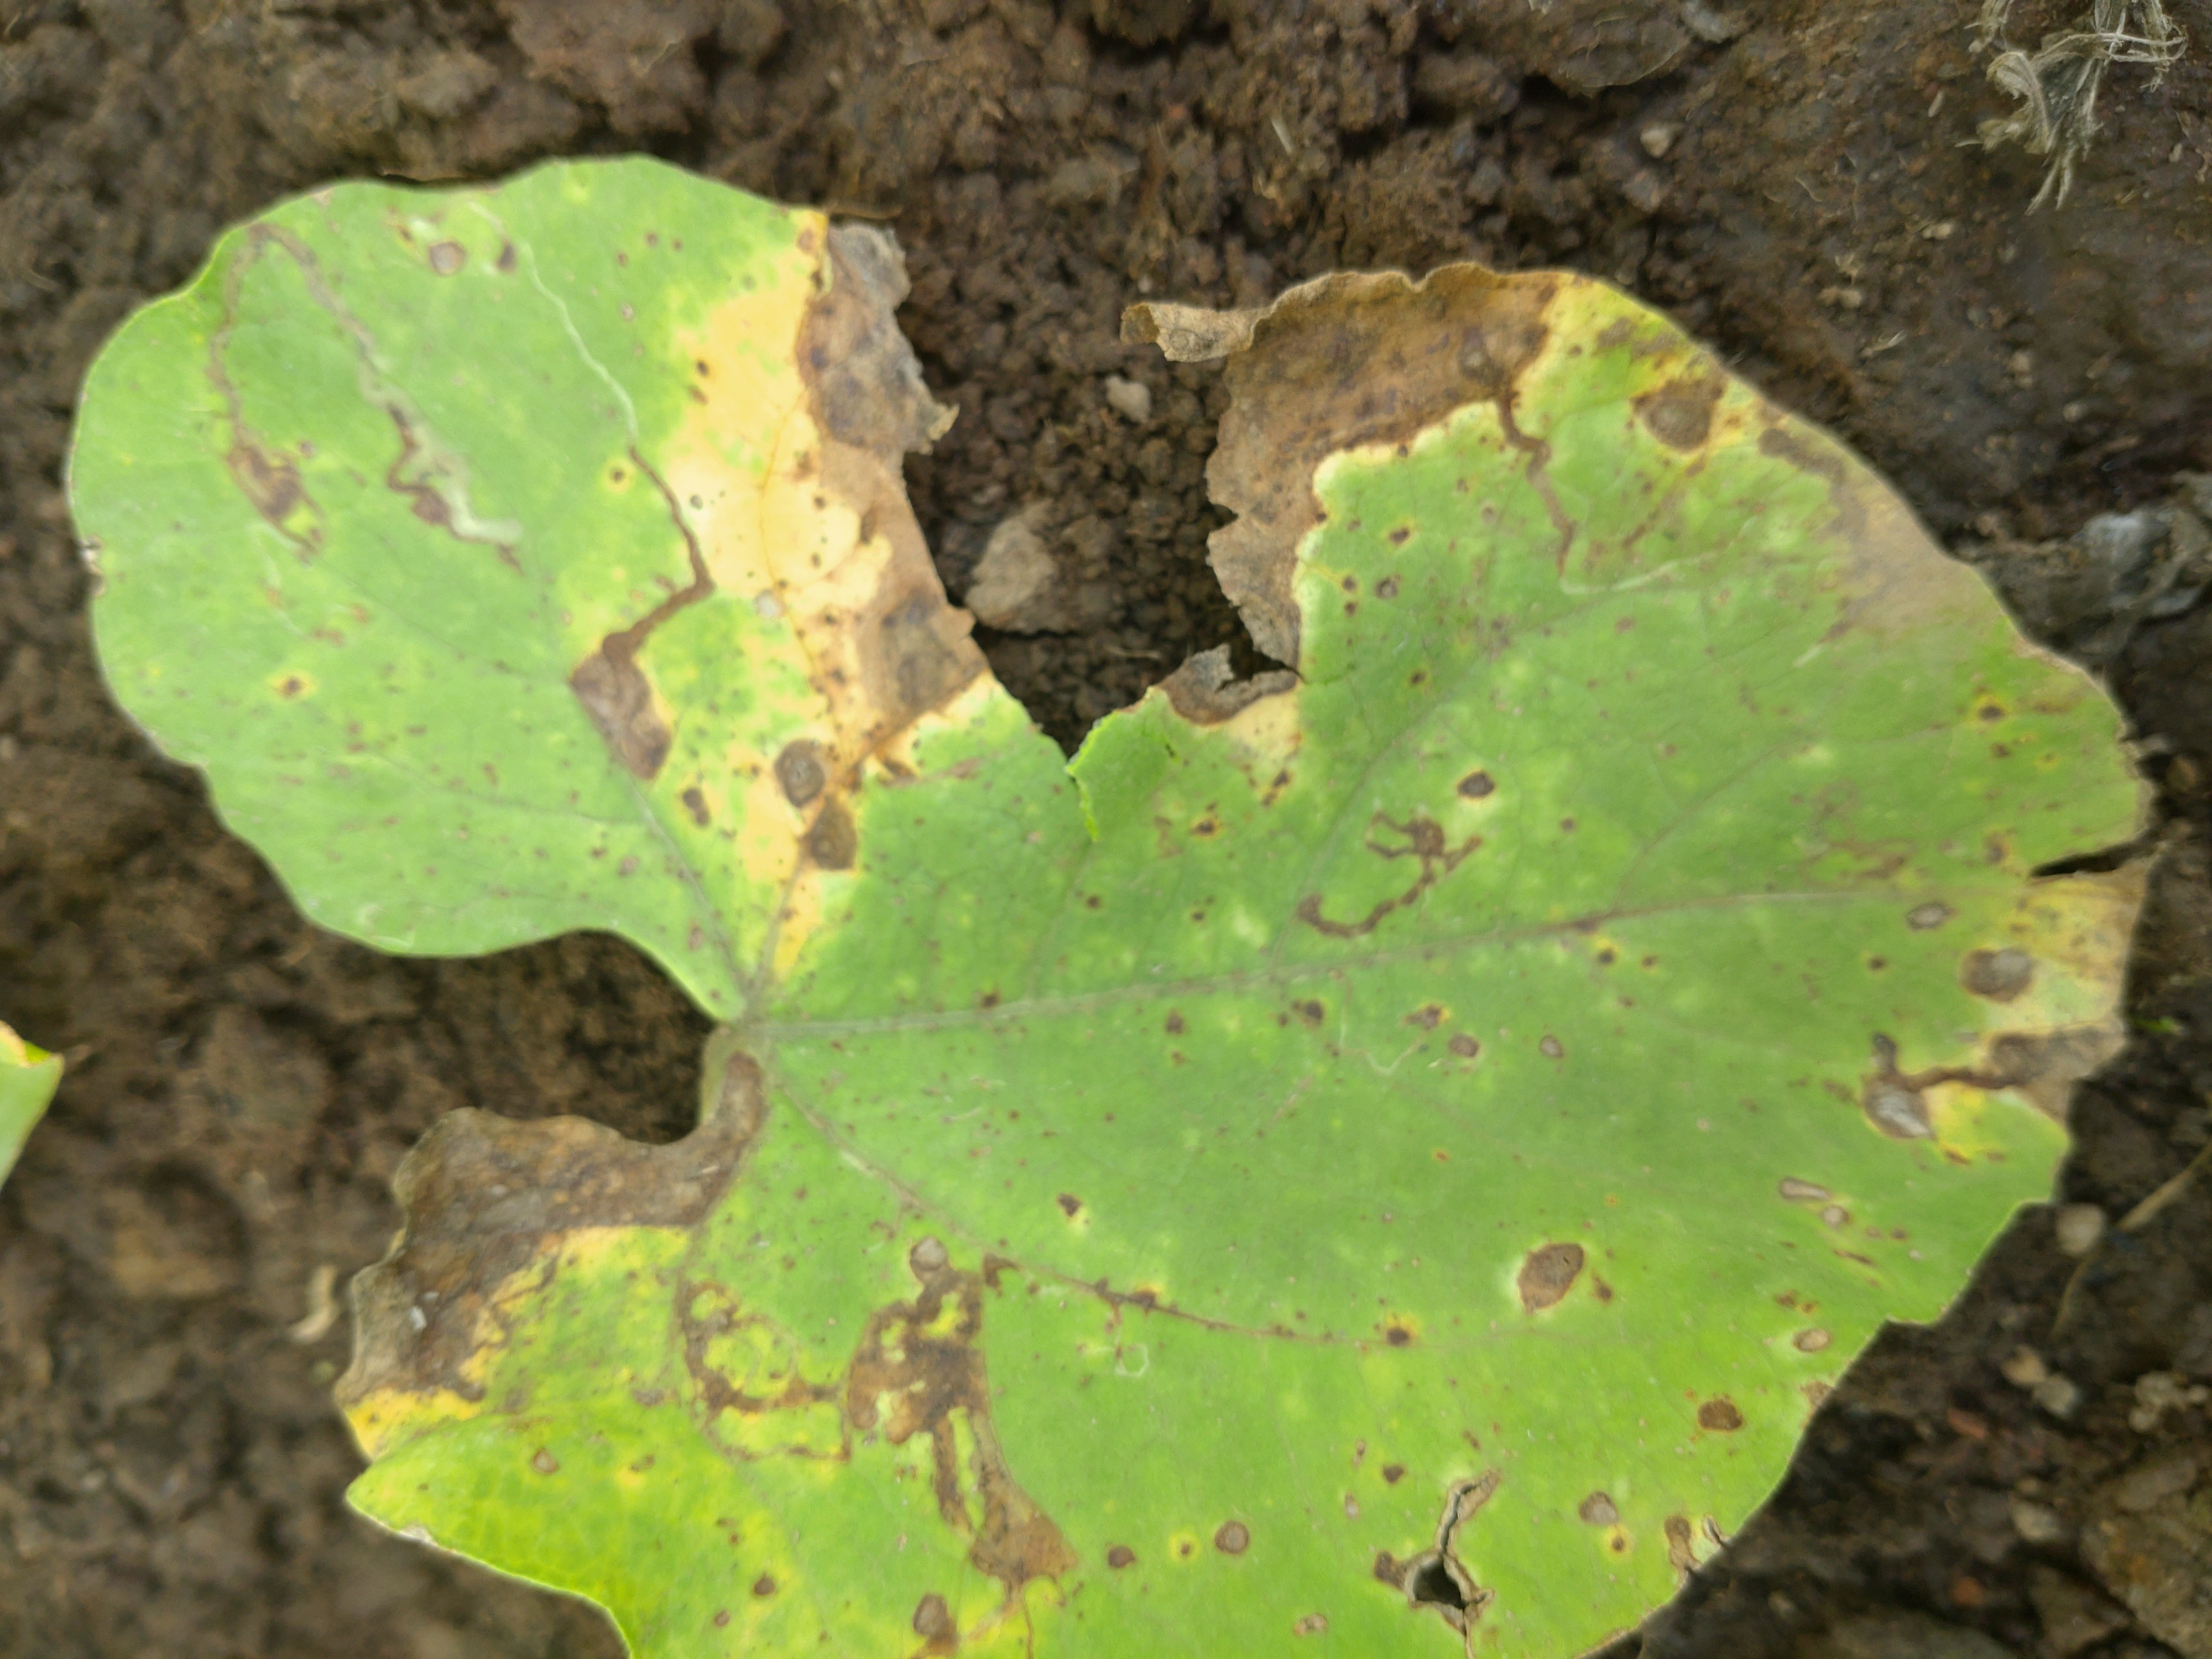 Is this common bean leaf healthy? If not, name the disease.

rust
